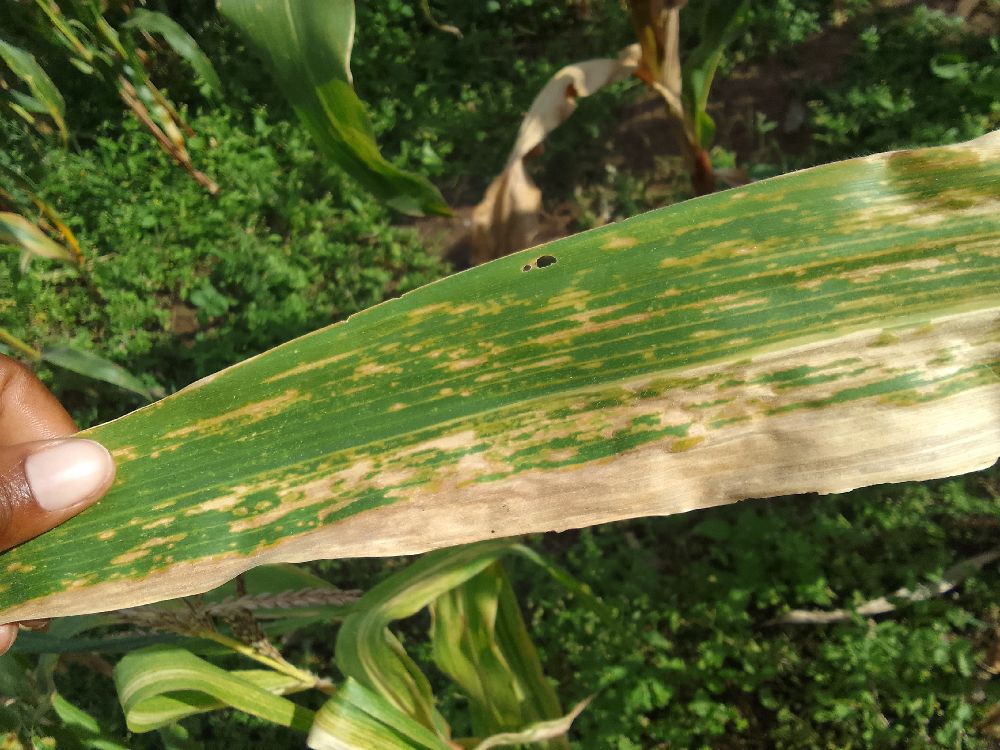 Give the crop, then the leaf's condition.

maize, maize lethal necrosis
